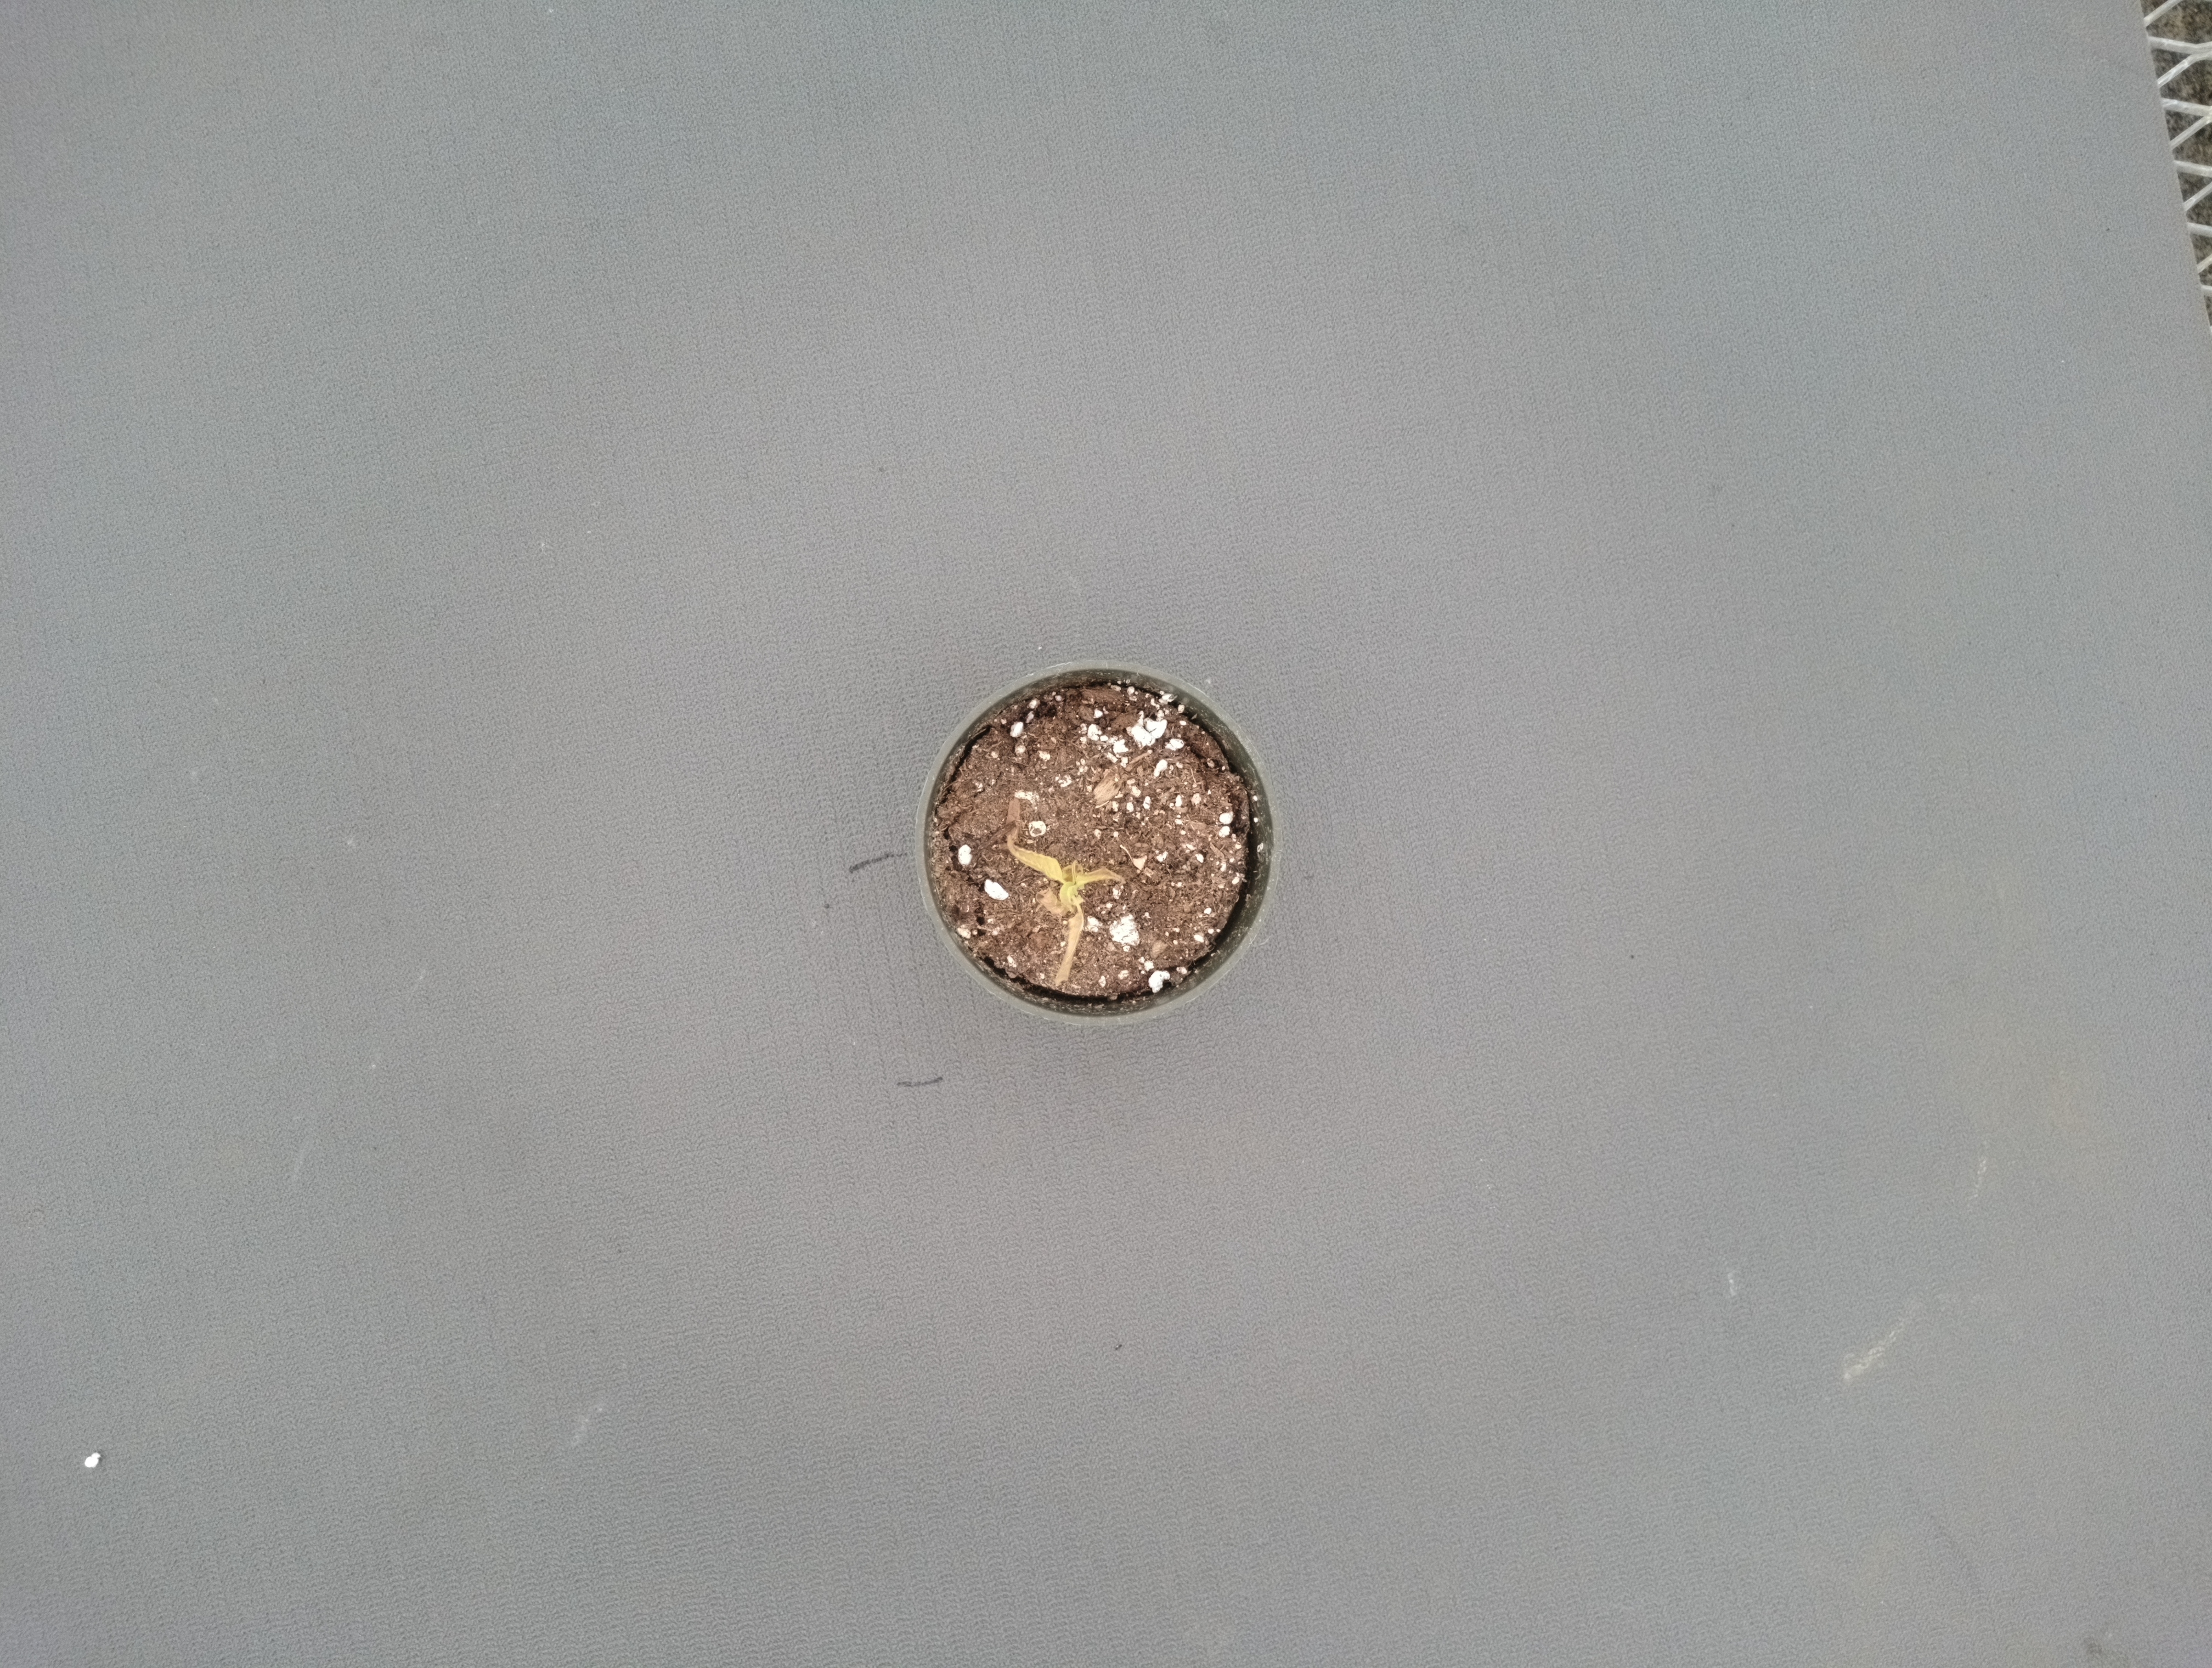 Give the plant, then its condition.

waterhemp, necrosis only
